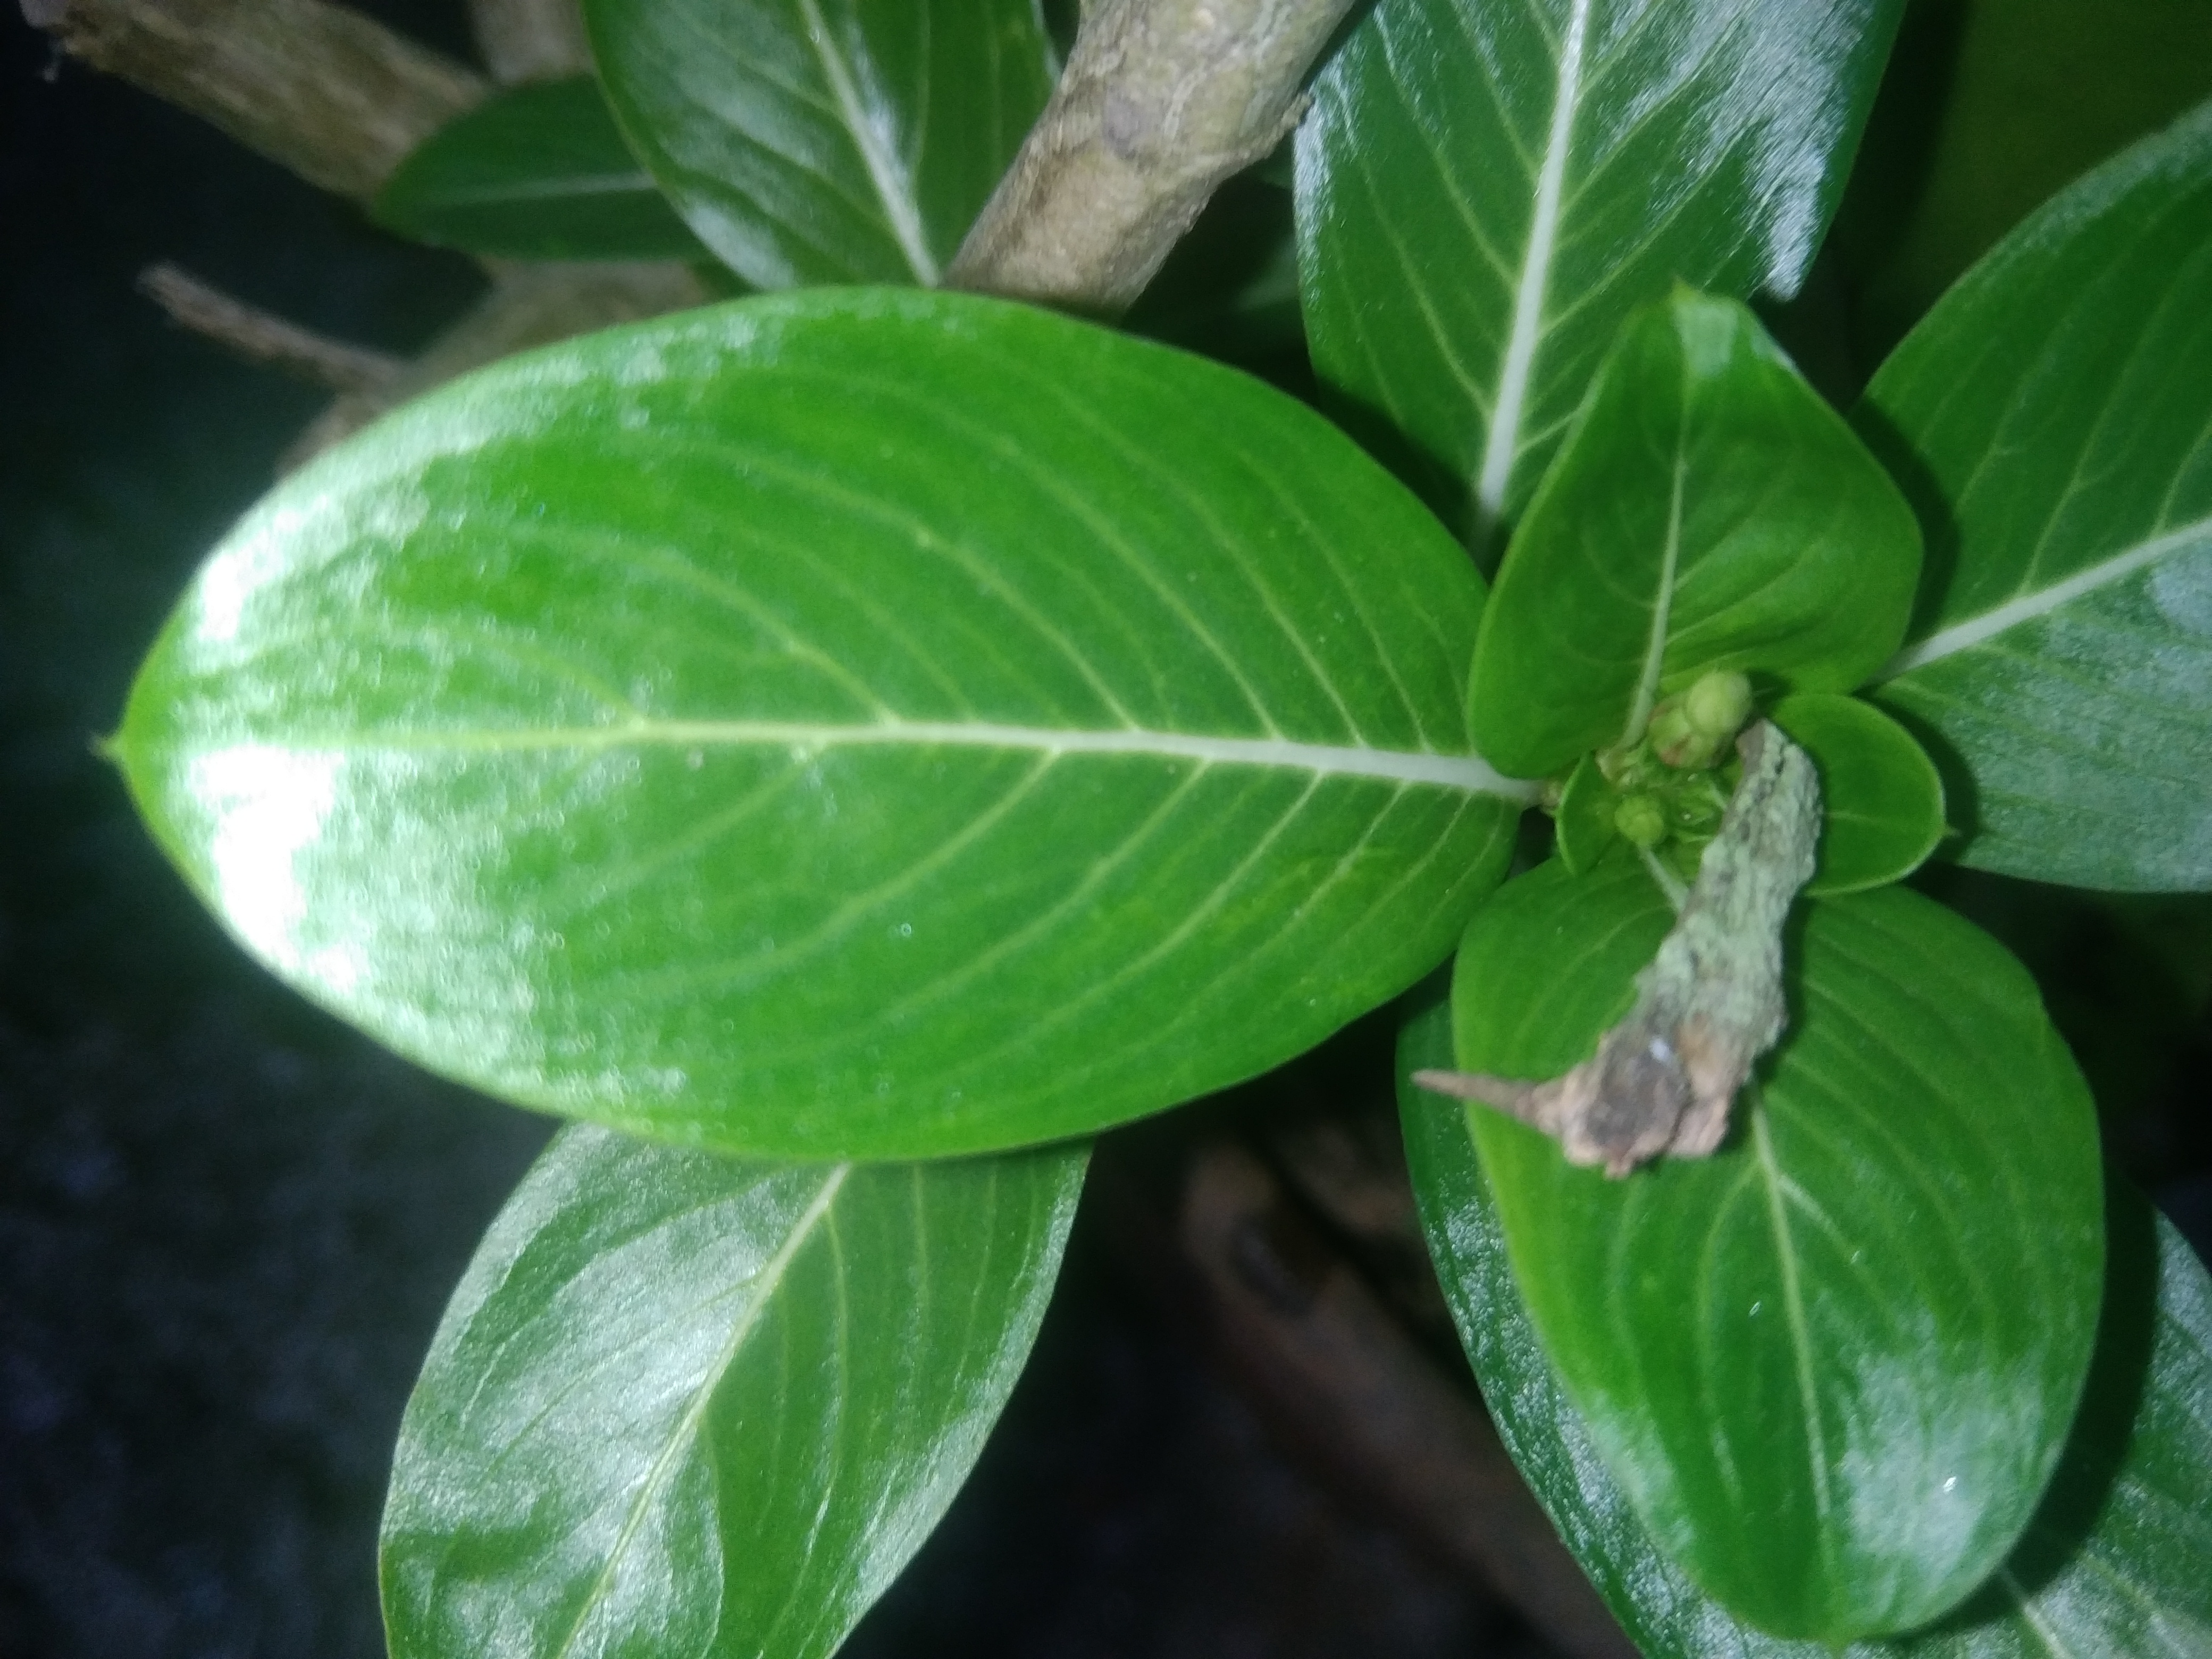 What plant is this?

rose periwinkle
